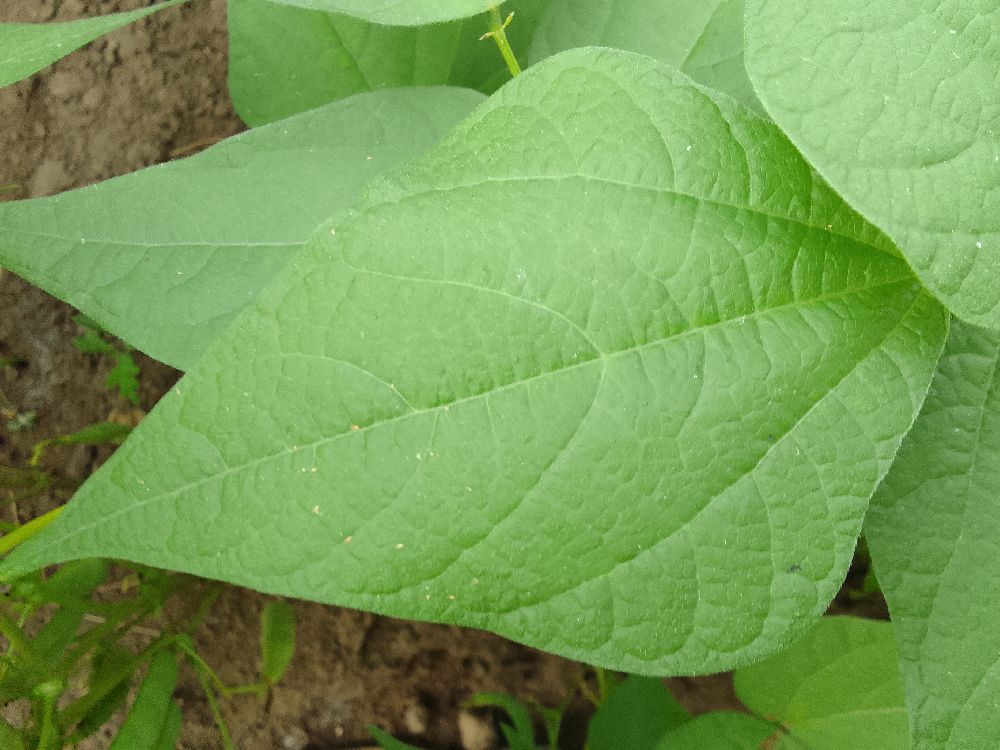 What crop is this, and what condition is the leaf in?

common bean, healthy
